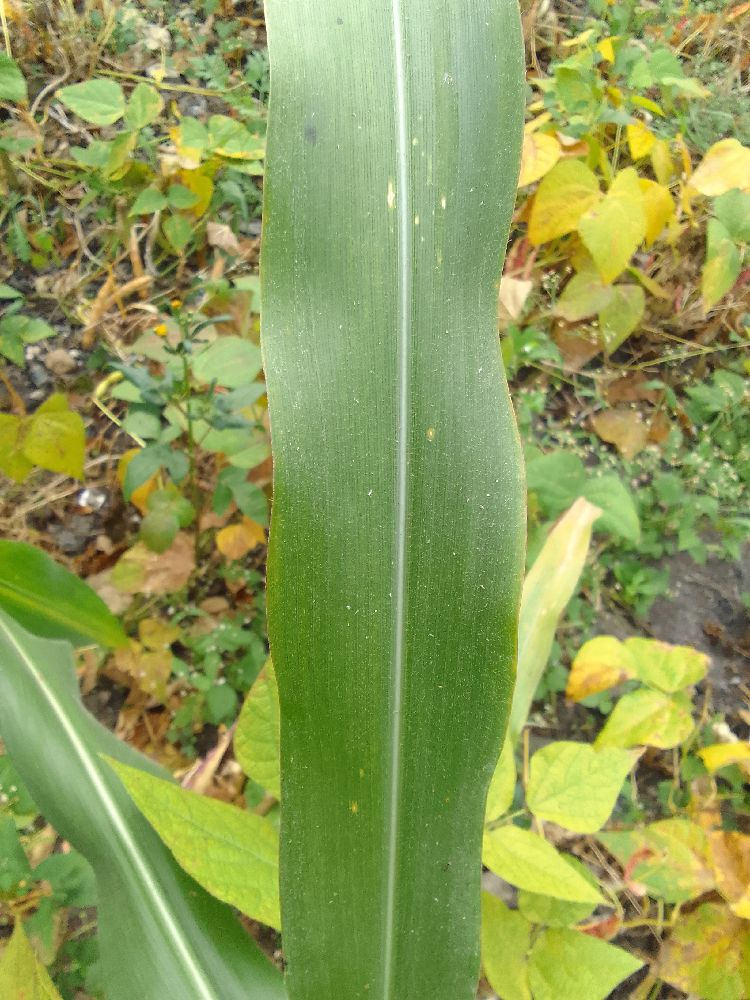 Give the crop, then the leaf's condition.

maize, healthy
